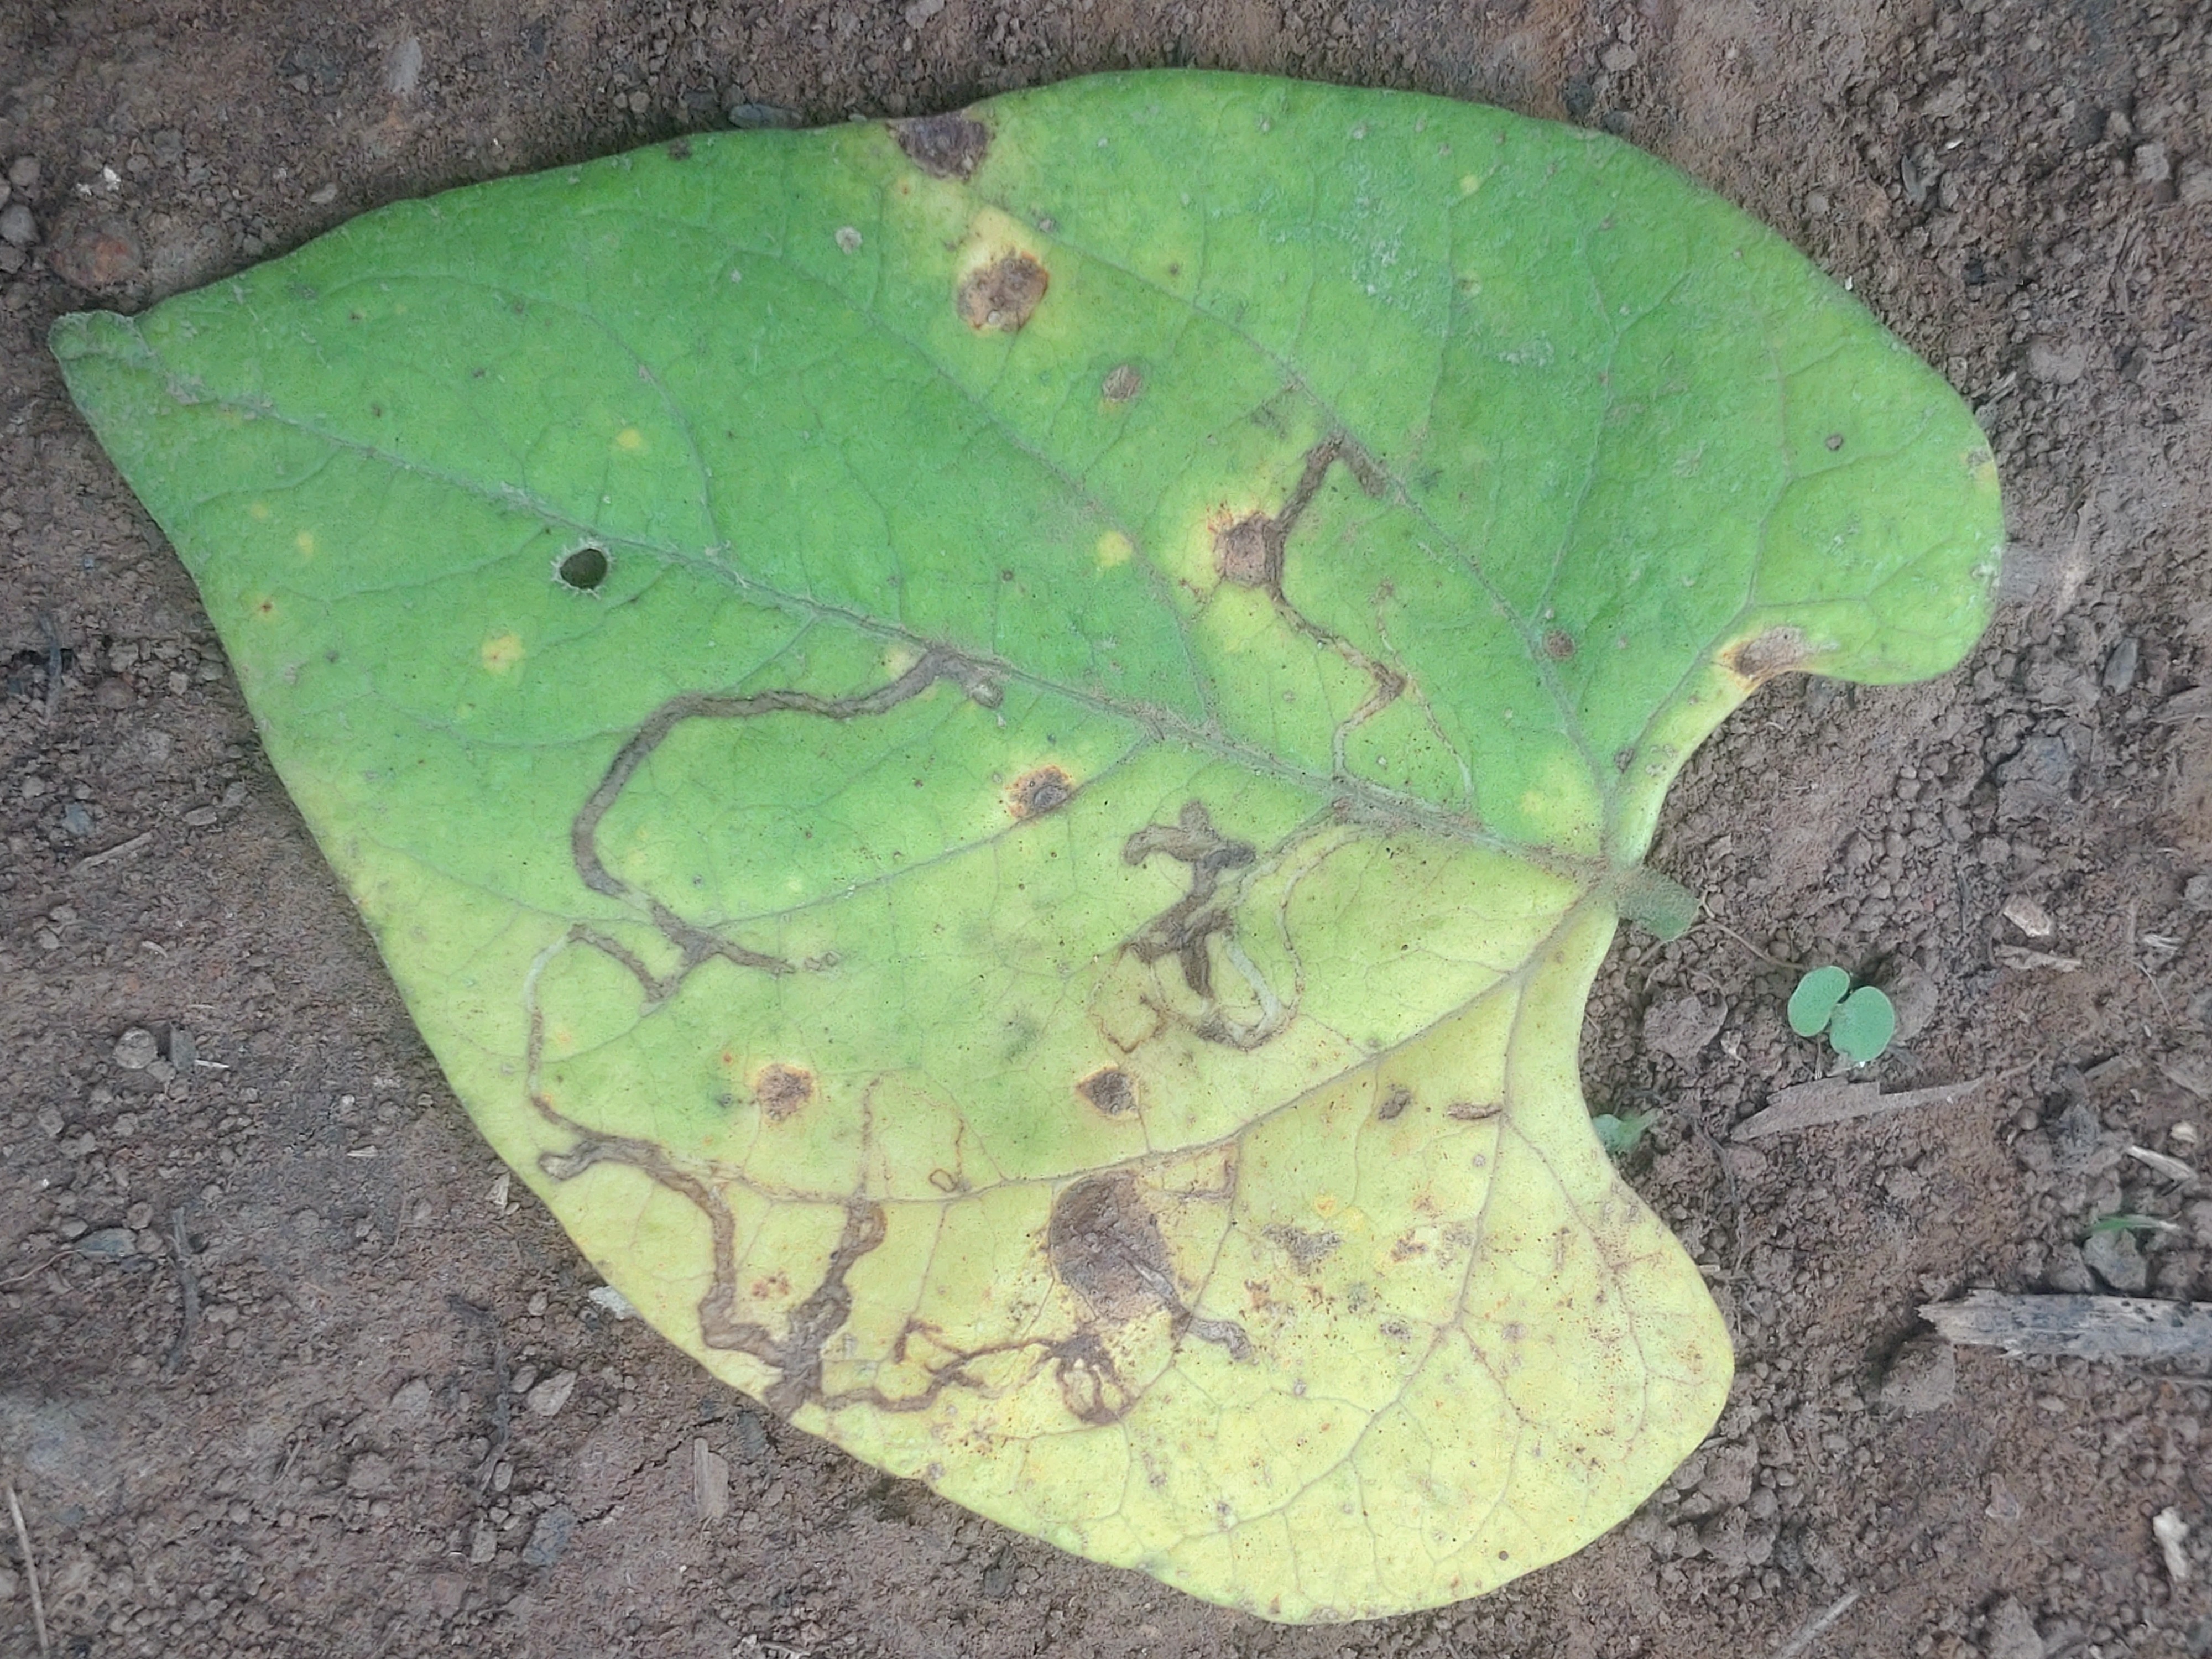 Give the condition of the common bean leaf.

anthracnose
